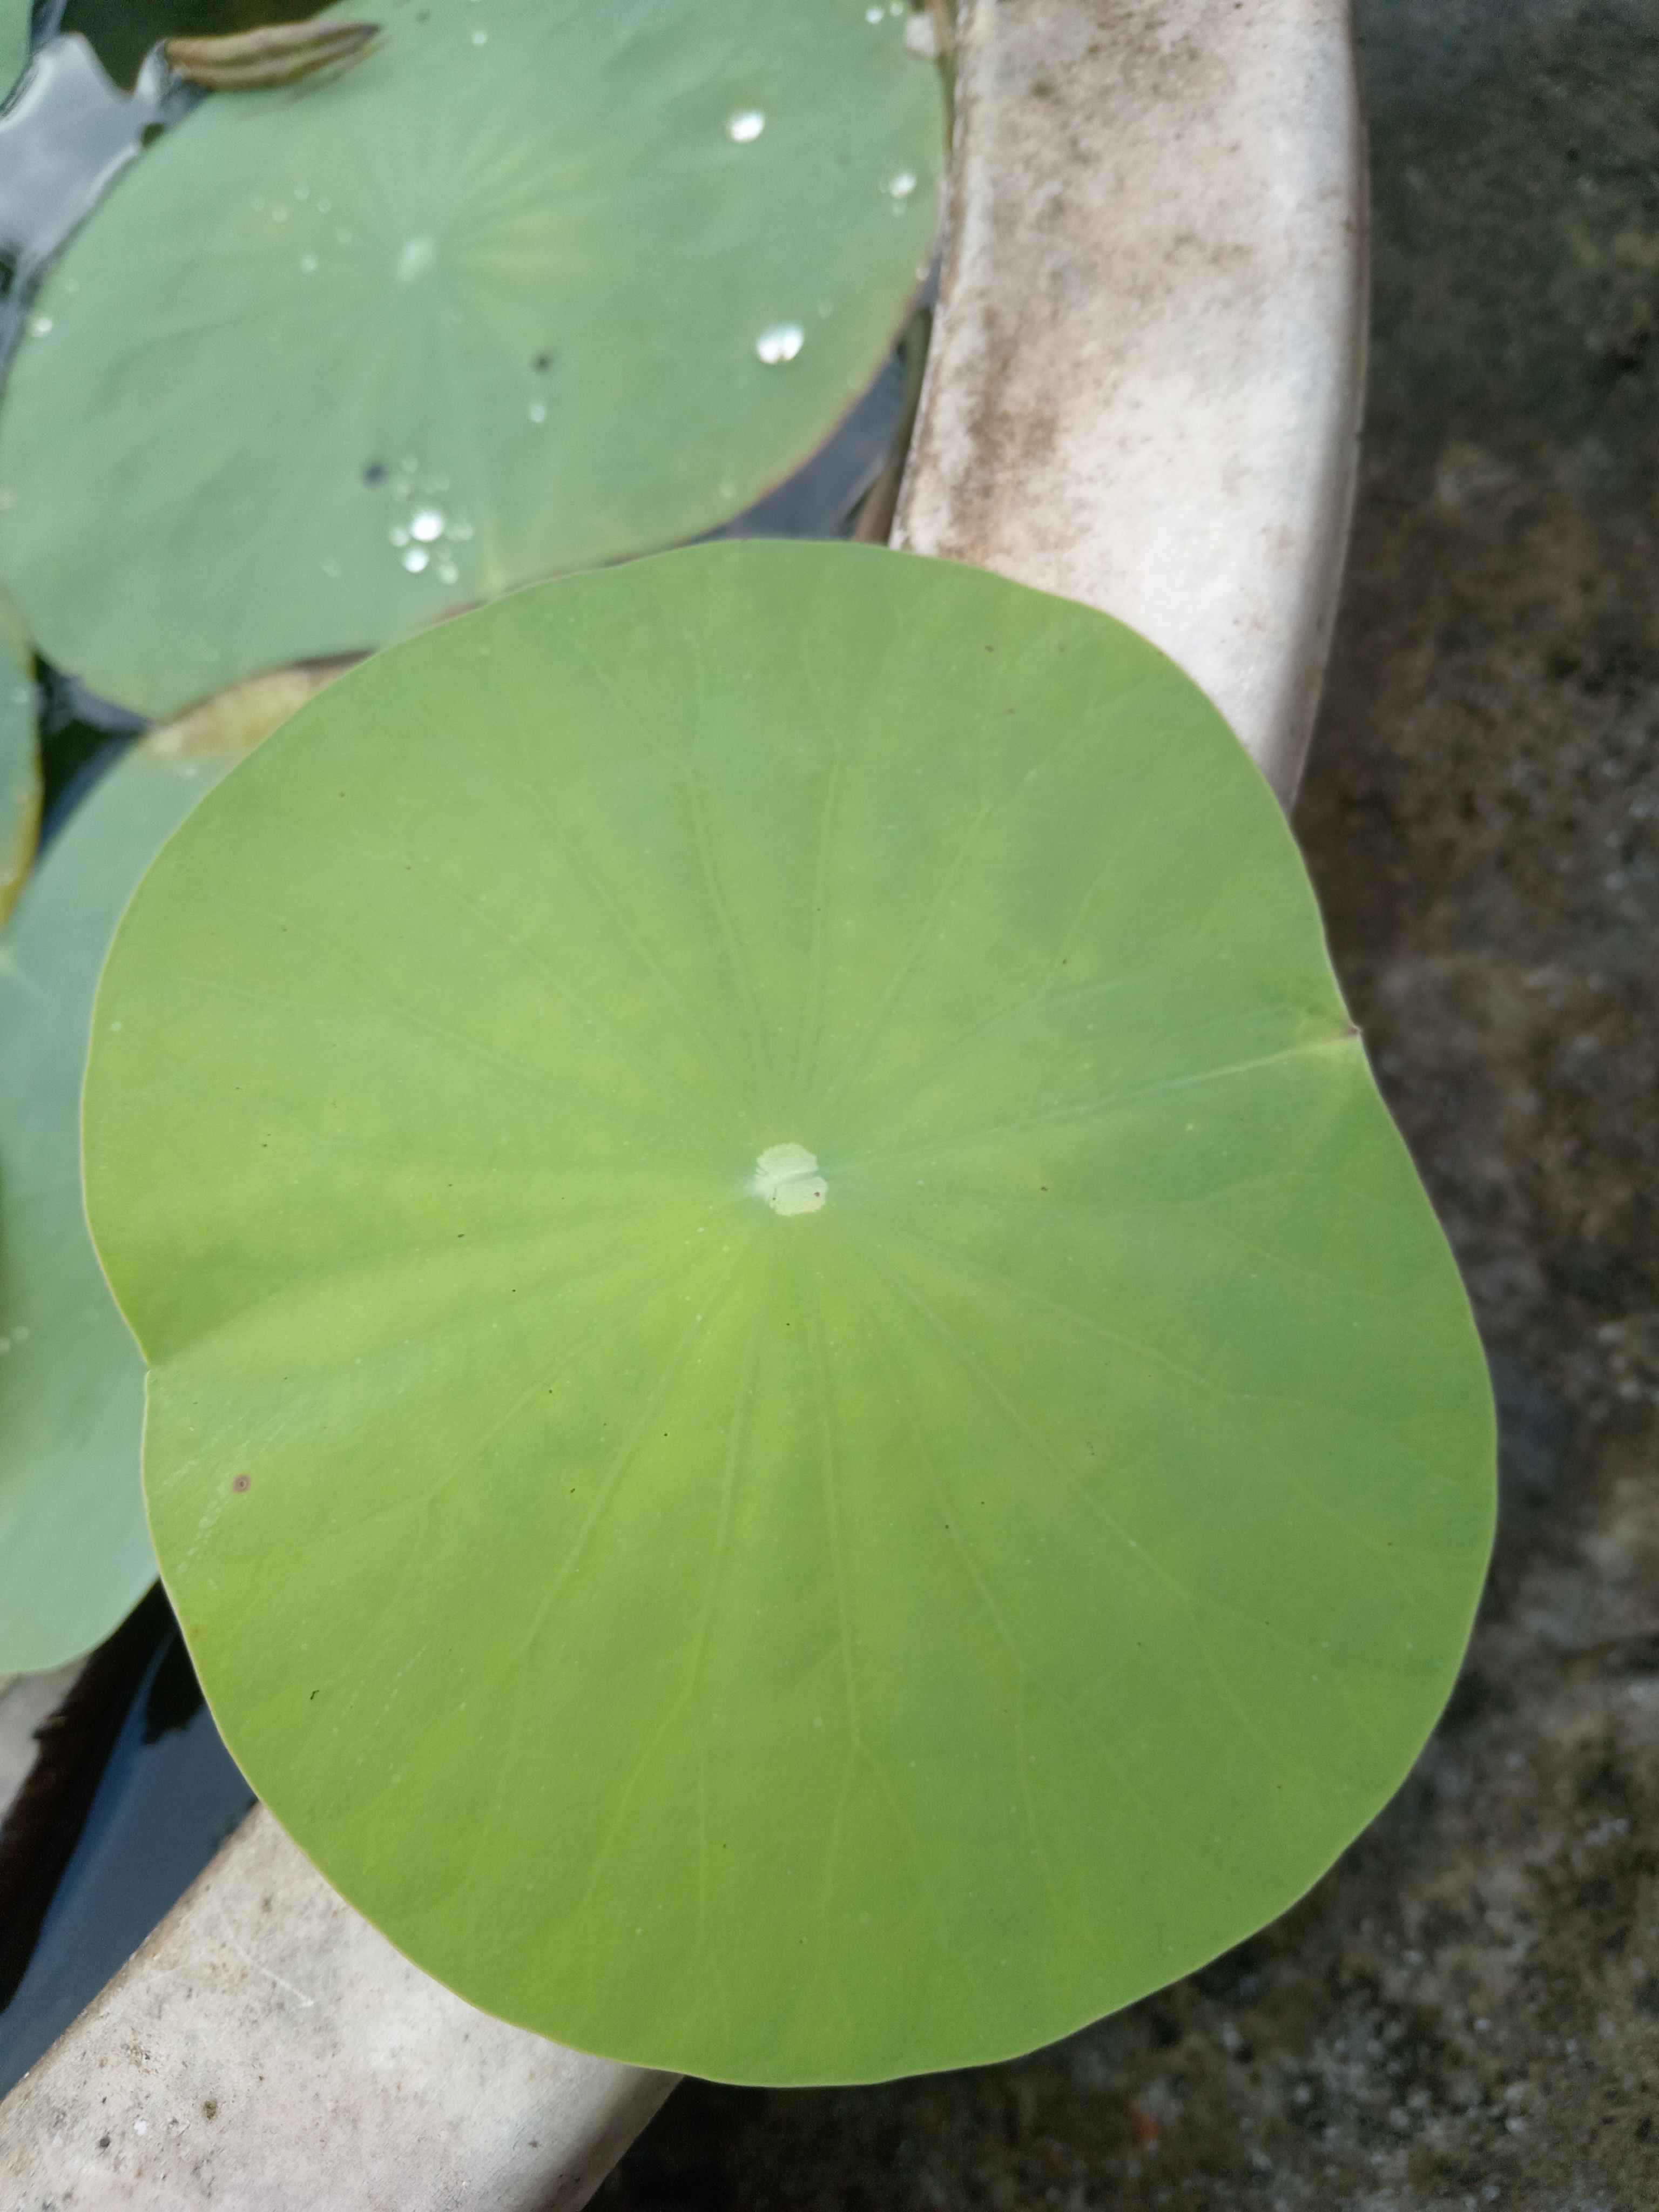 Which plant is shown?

lotus
